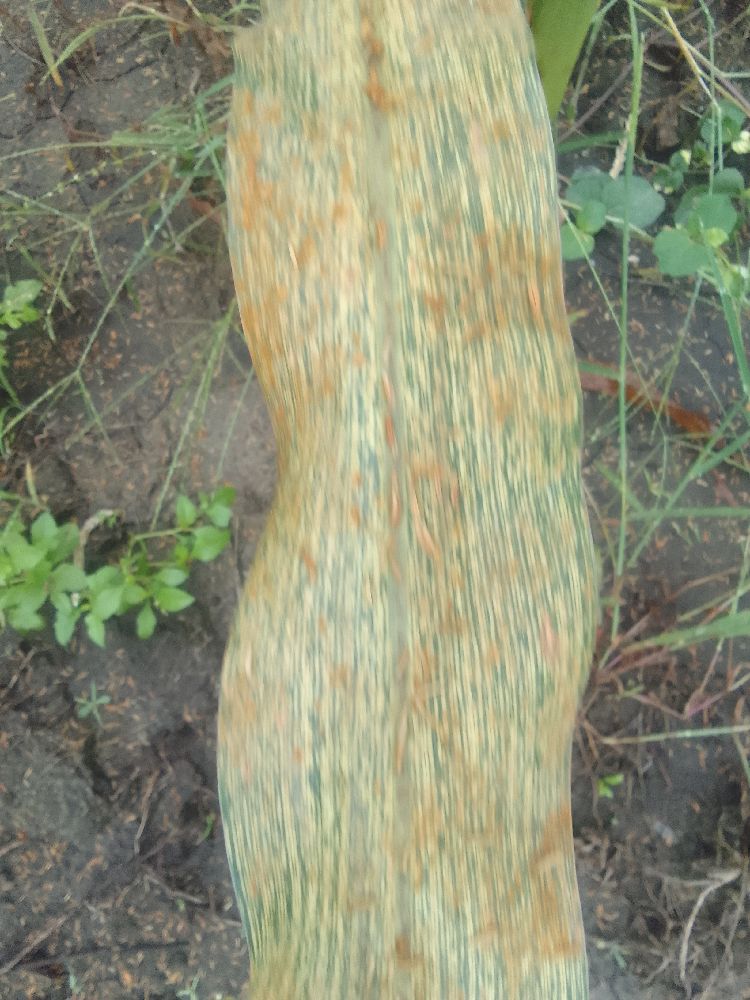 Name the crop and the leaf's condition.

maize, maize streak virus
